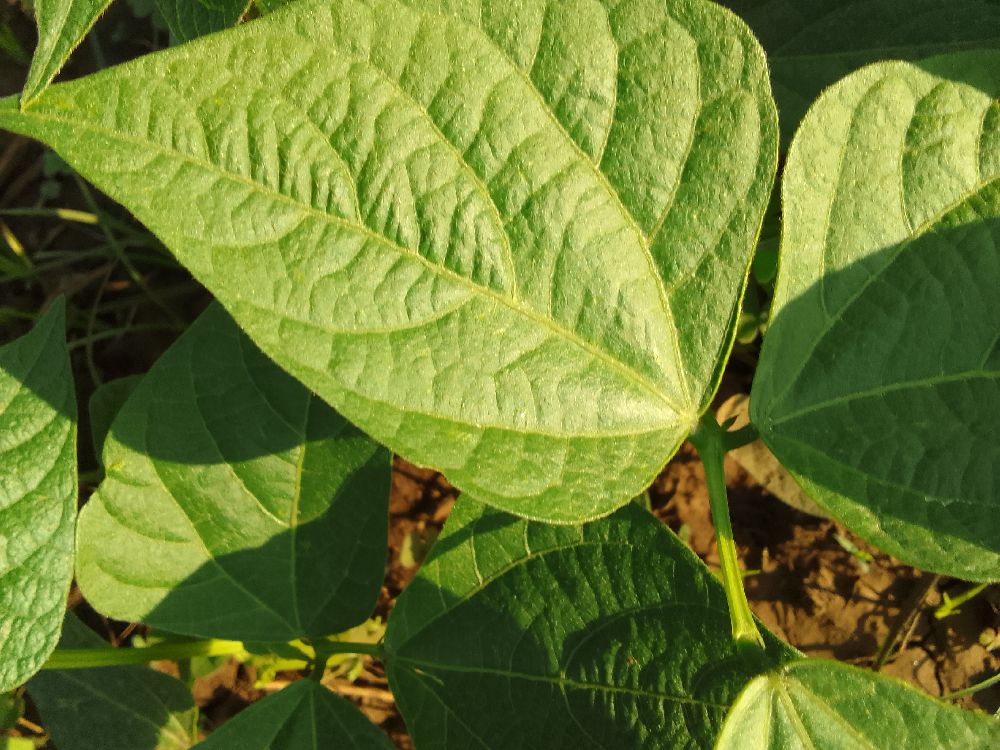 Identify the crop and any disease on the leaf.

common bean, healthy
